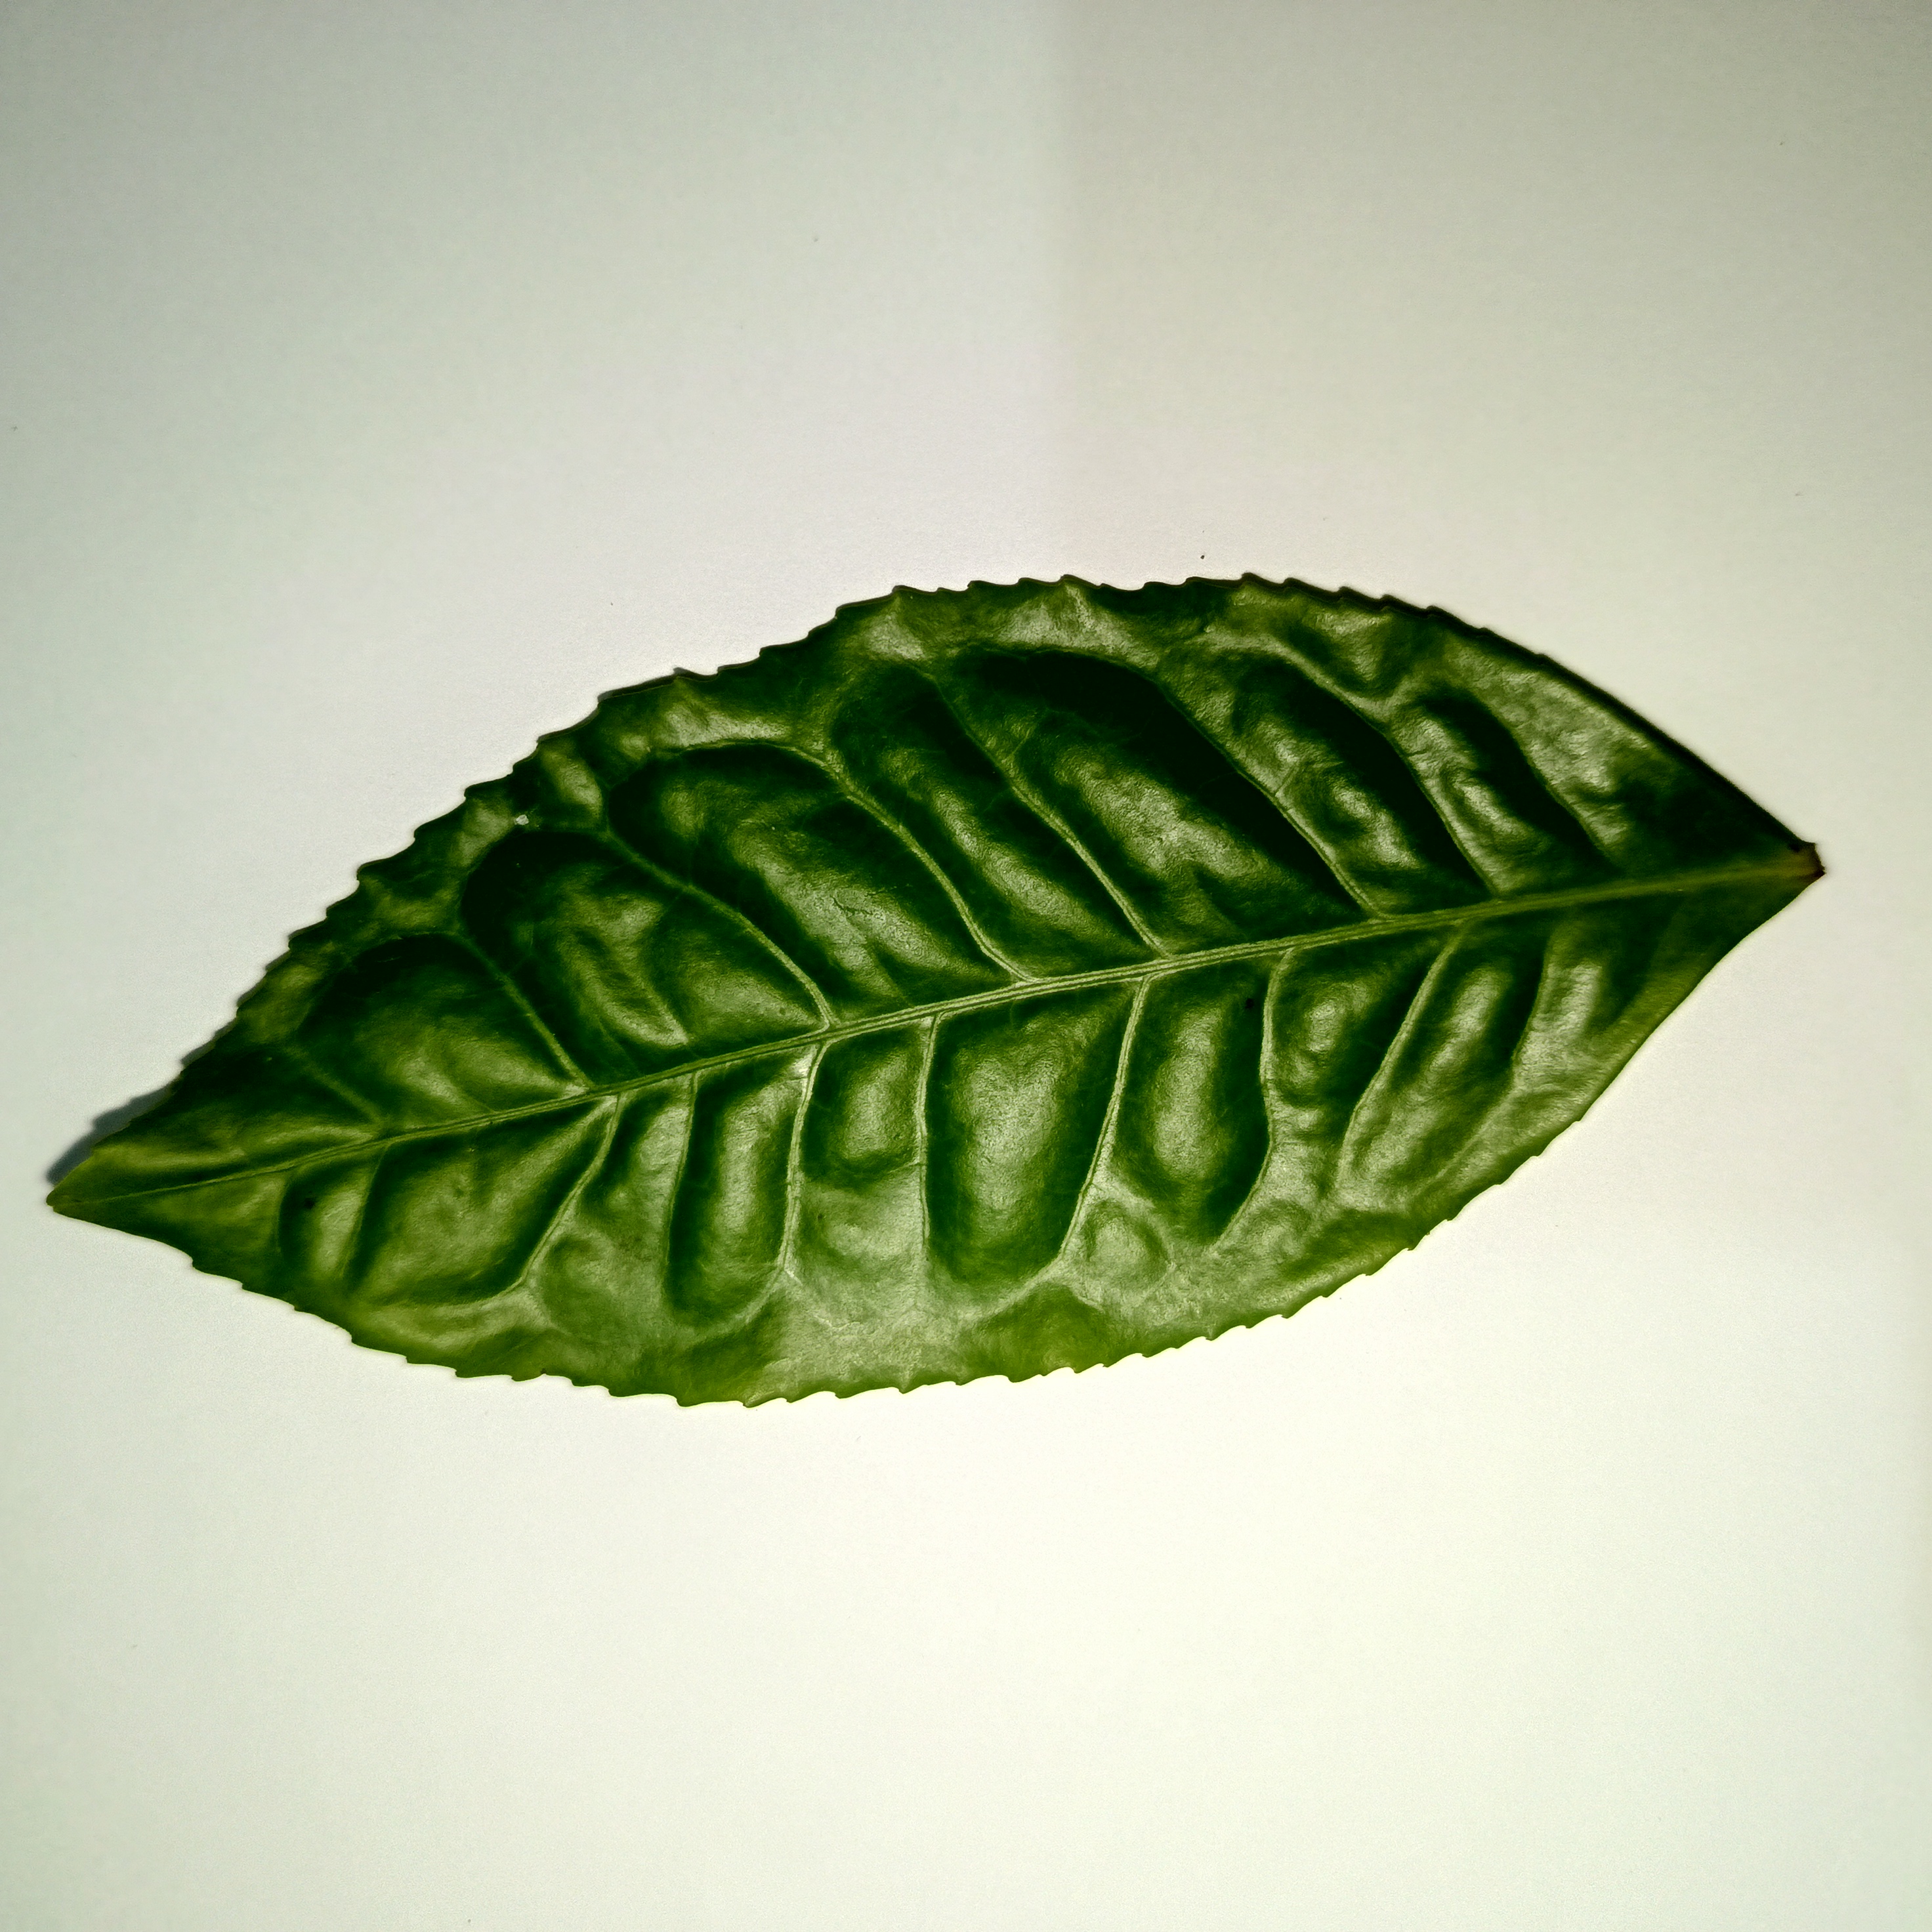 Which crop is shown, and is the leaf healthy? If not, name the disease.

tea, healthy
